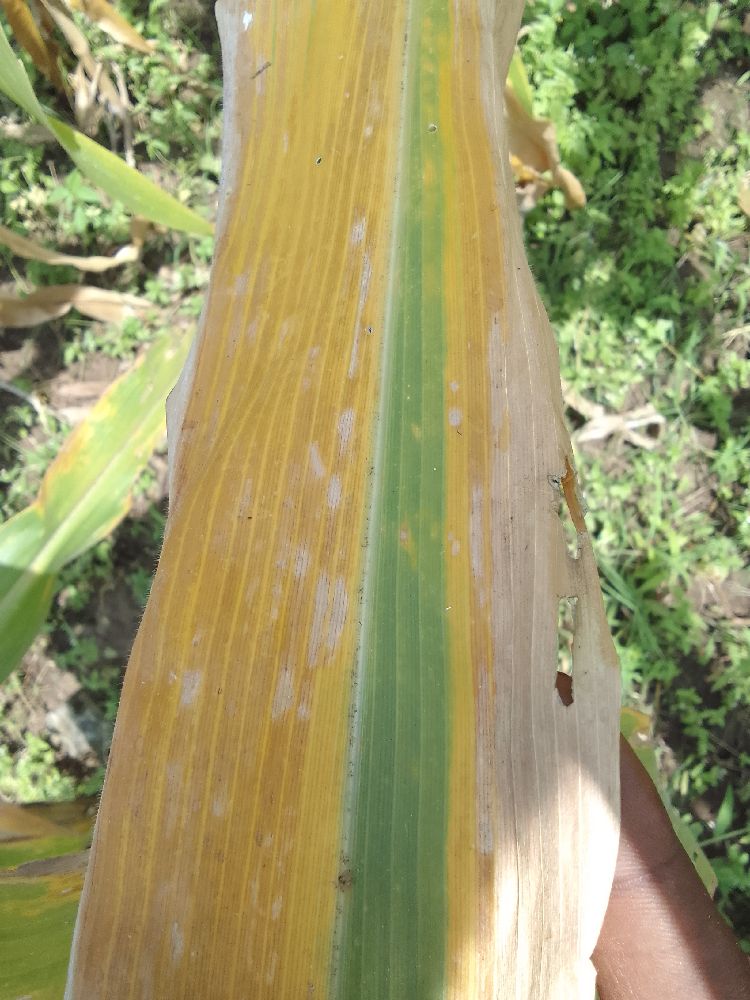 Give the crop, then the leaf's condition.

maize, maize lethal necrosis
